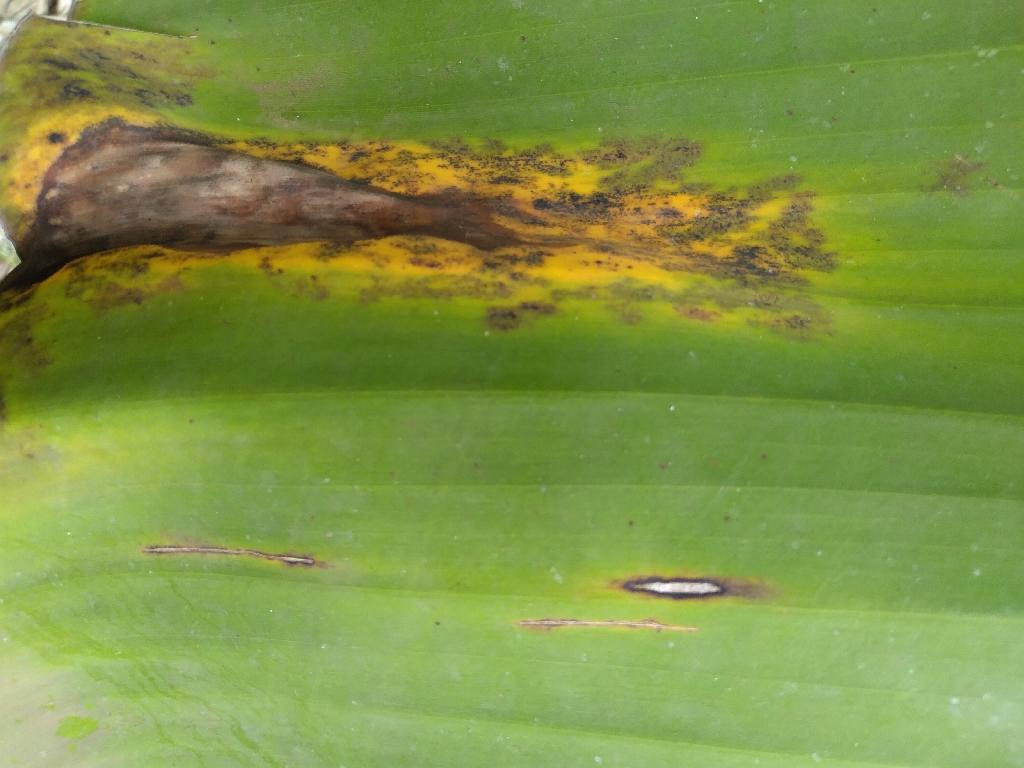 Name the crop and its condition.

banana, black sigatoka
